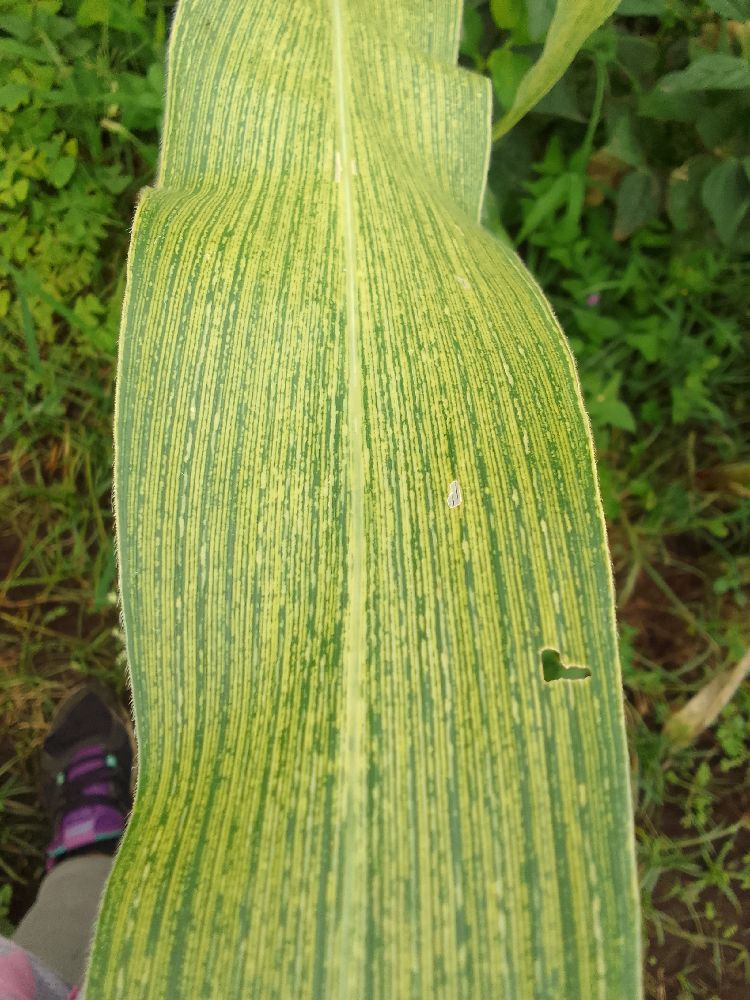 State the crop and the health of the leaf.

maize, maize streak virus
